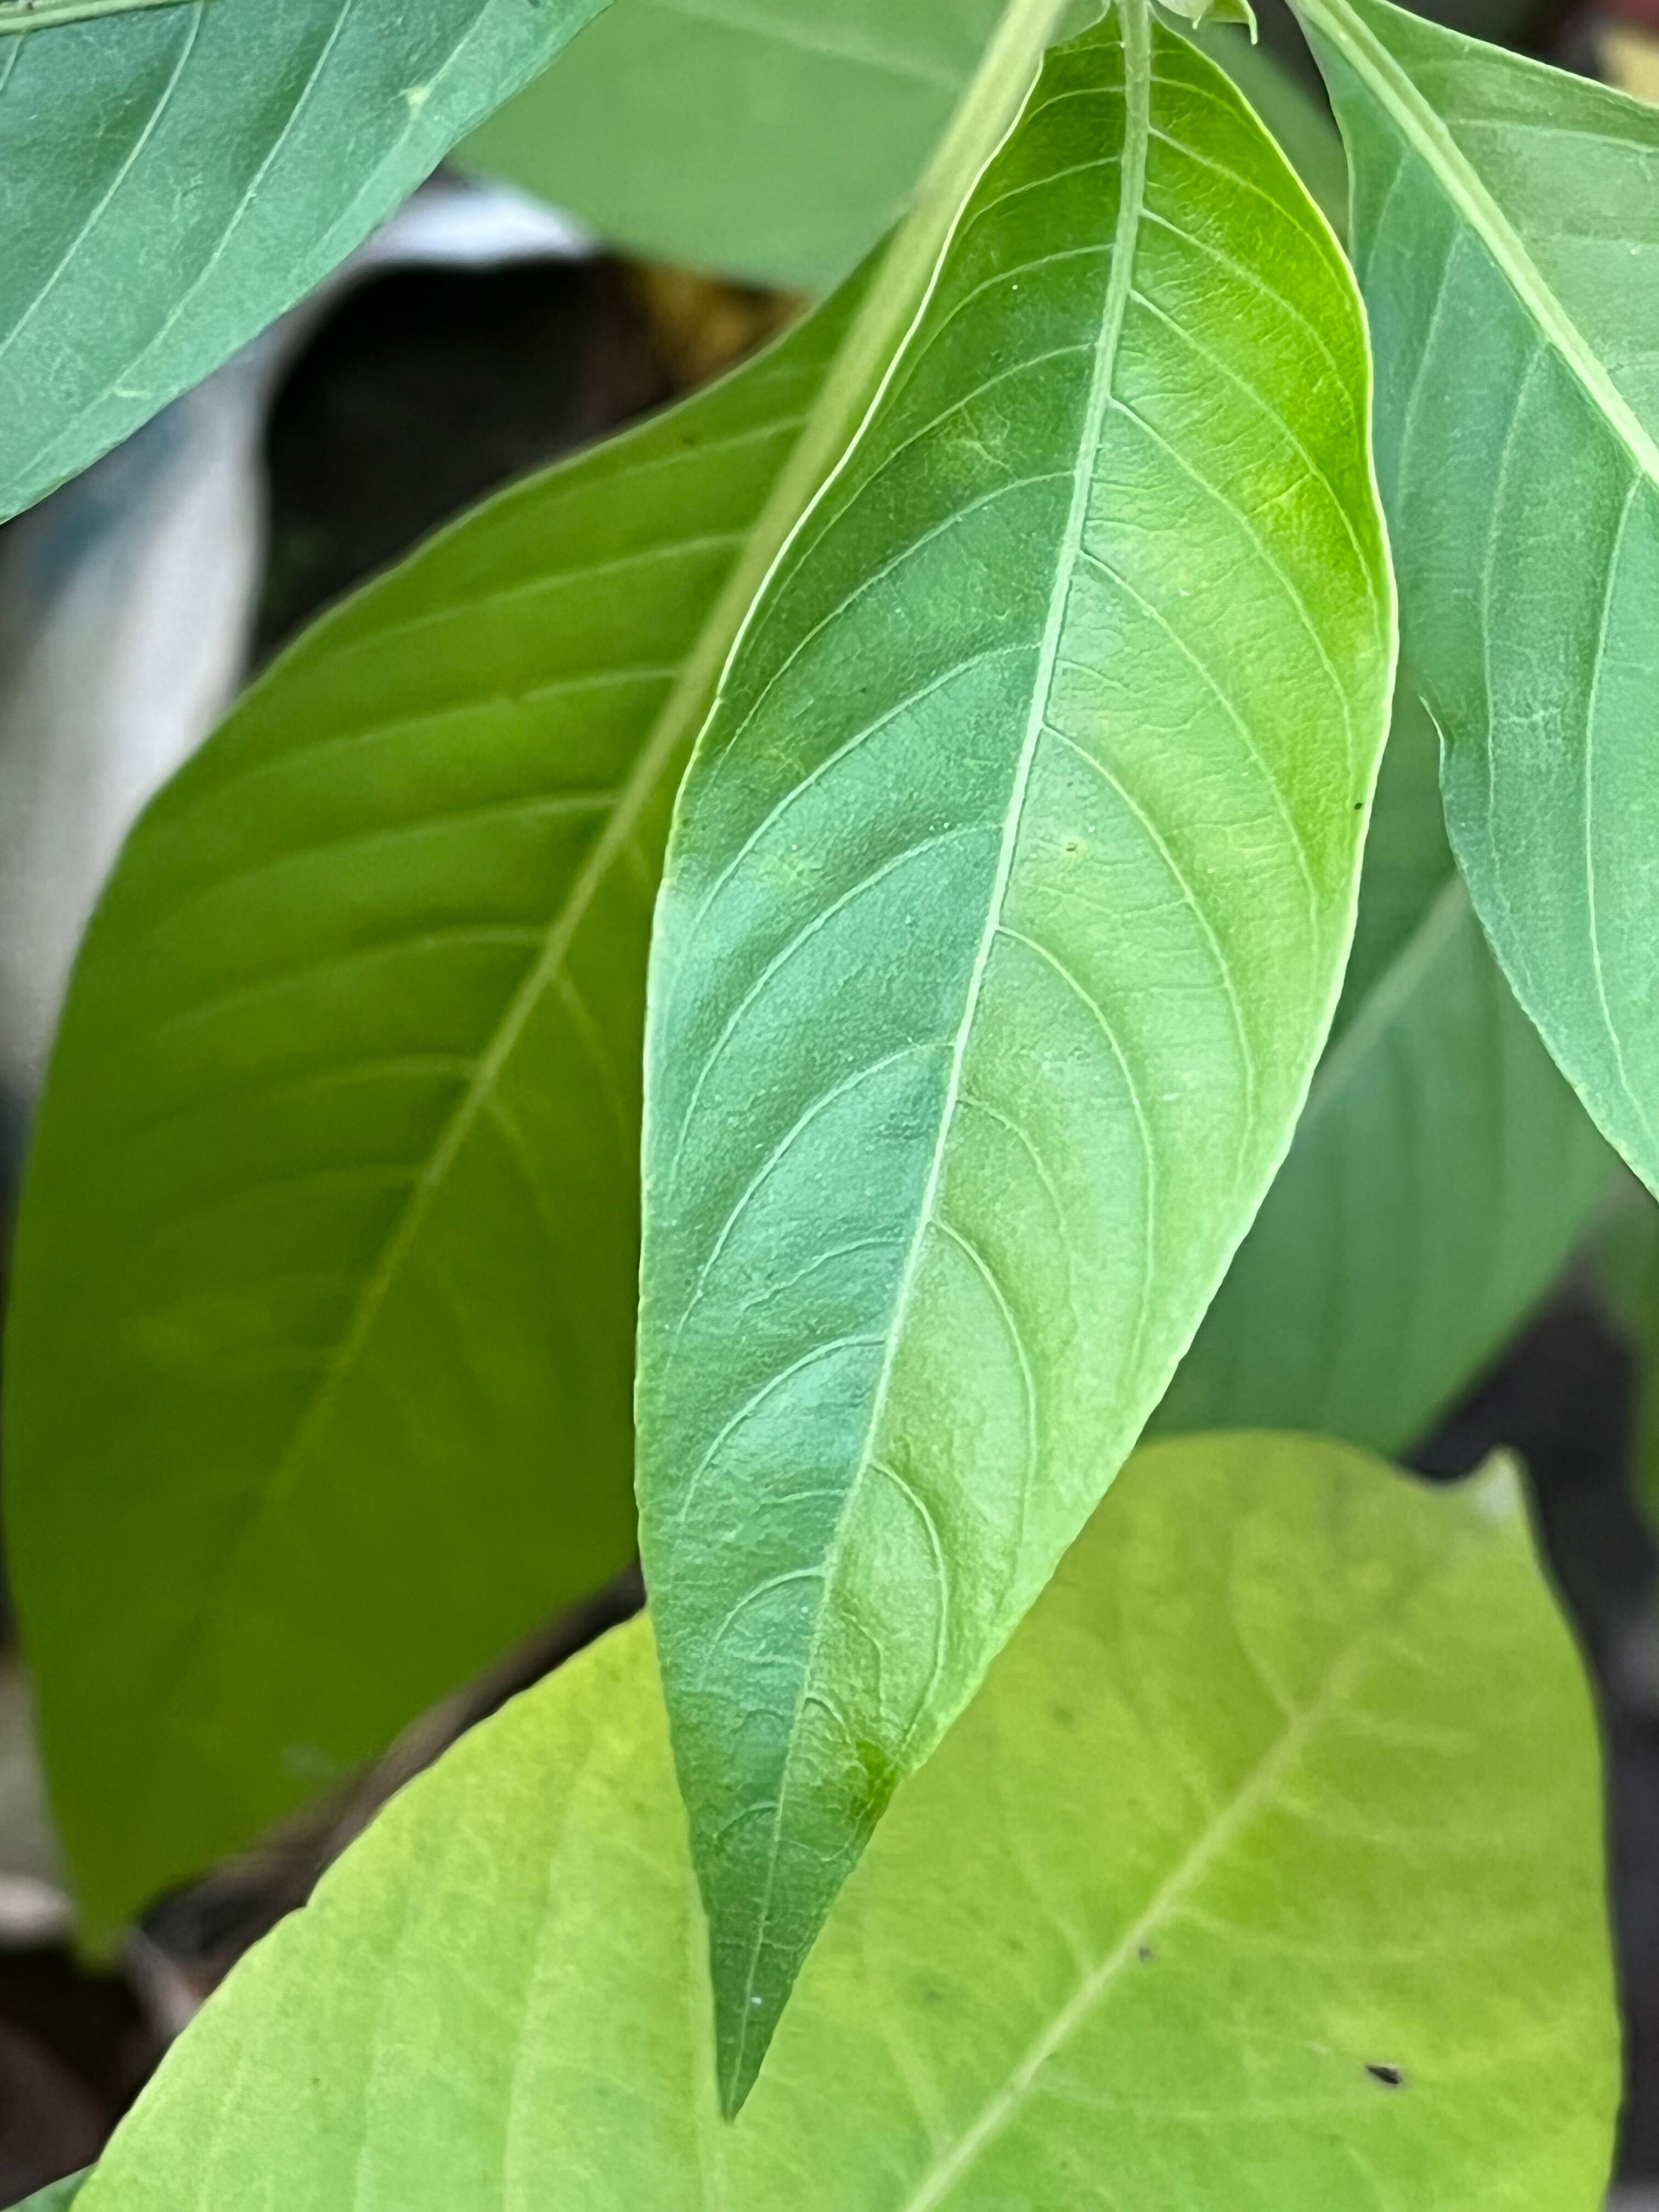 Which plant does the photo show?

vasaka
